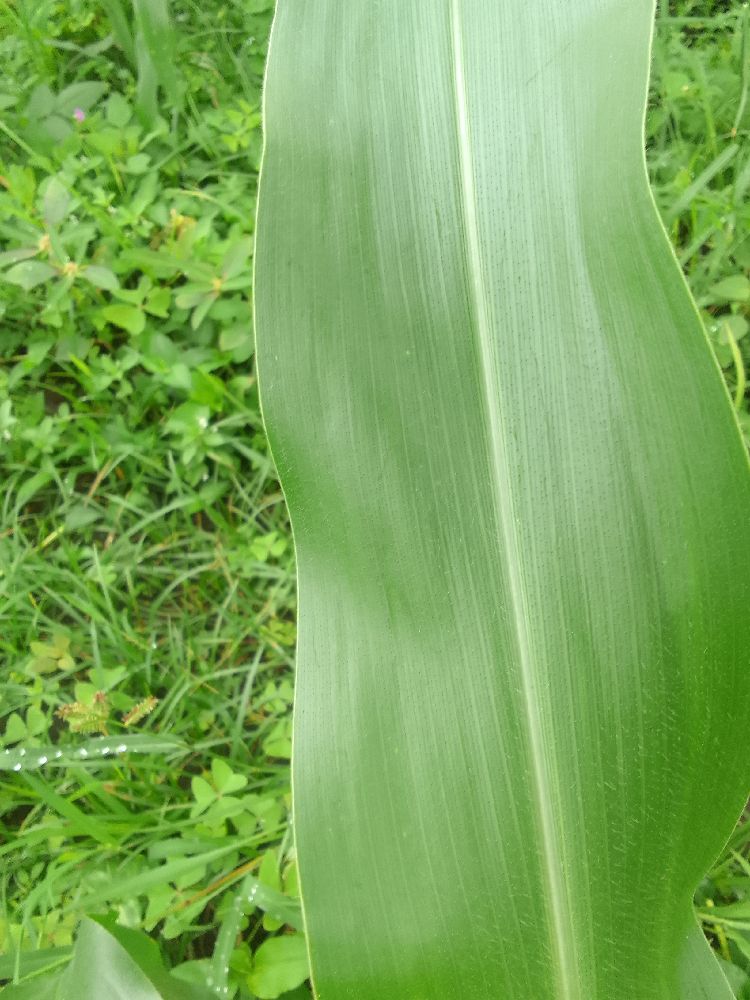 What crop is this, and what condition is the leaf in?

maize, healthy
